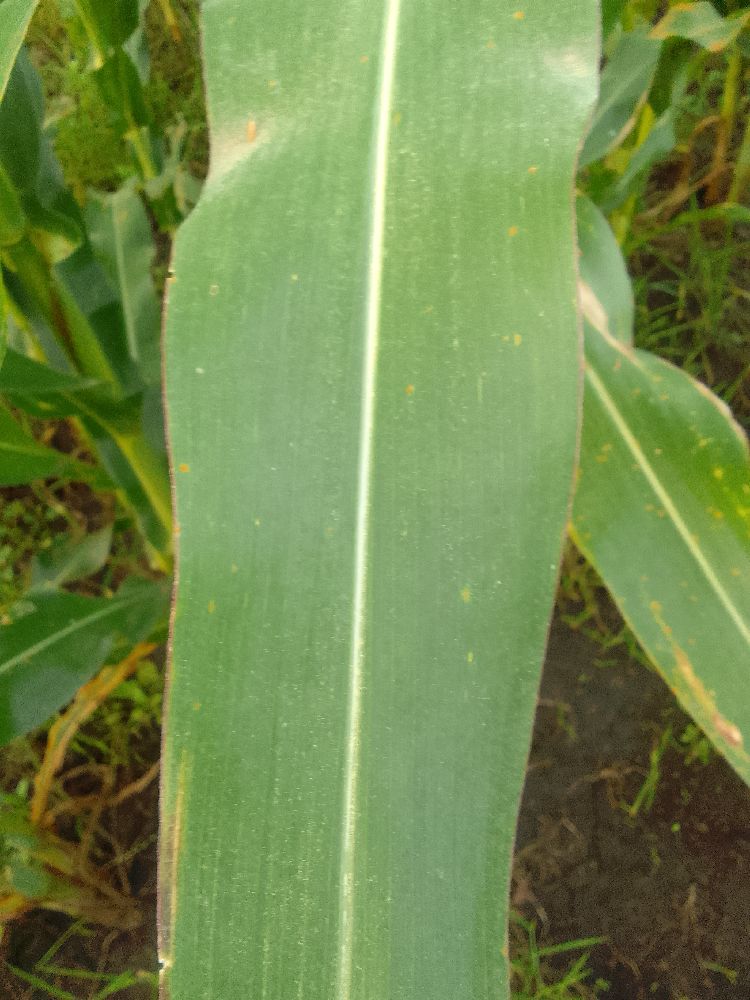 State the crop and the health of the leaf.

maize, healthy
